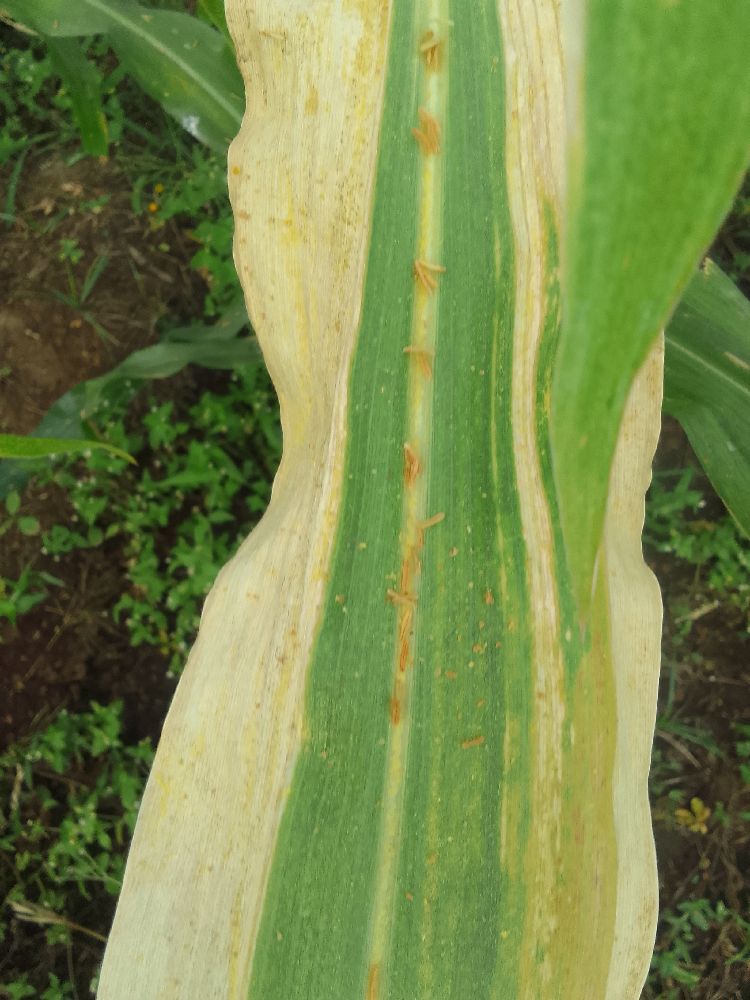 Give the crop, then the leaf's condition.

maize, maize lethal necrosis
